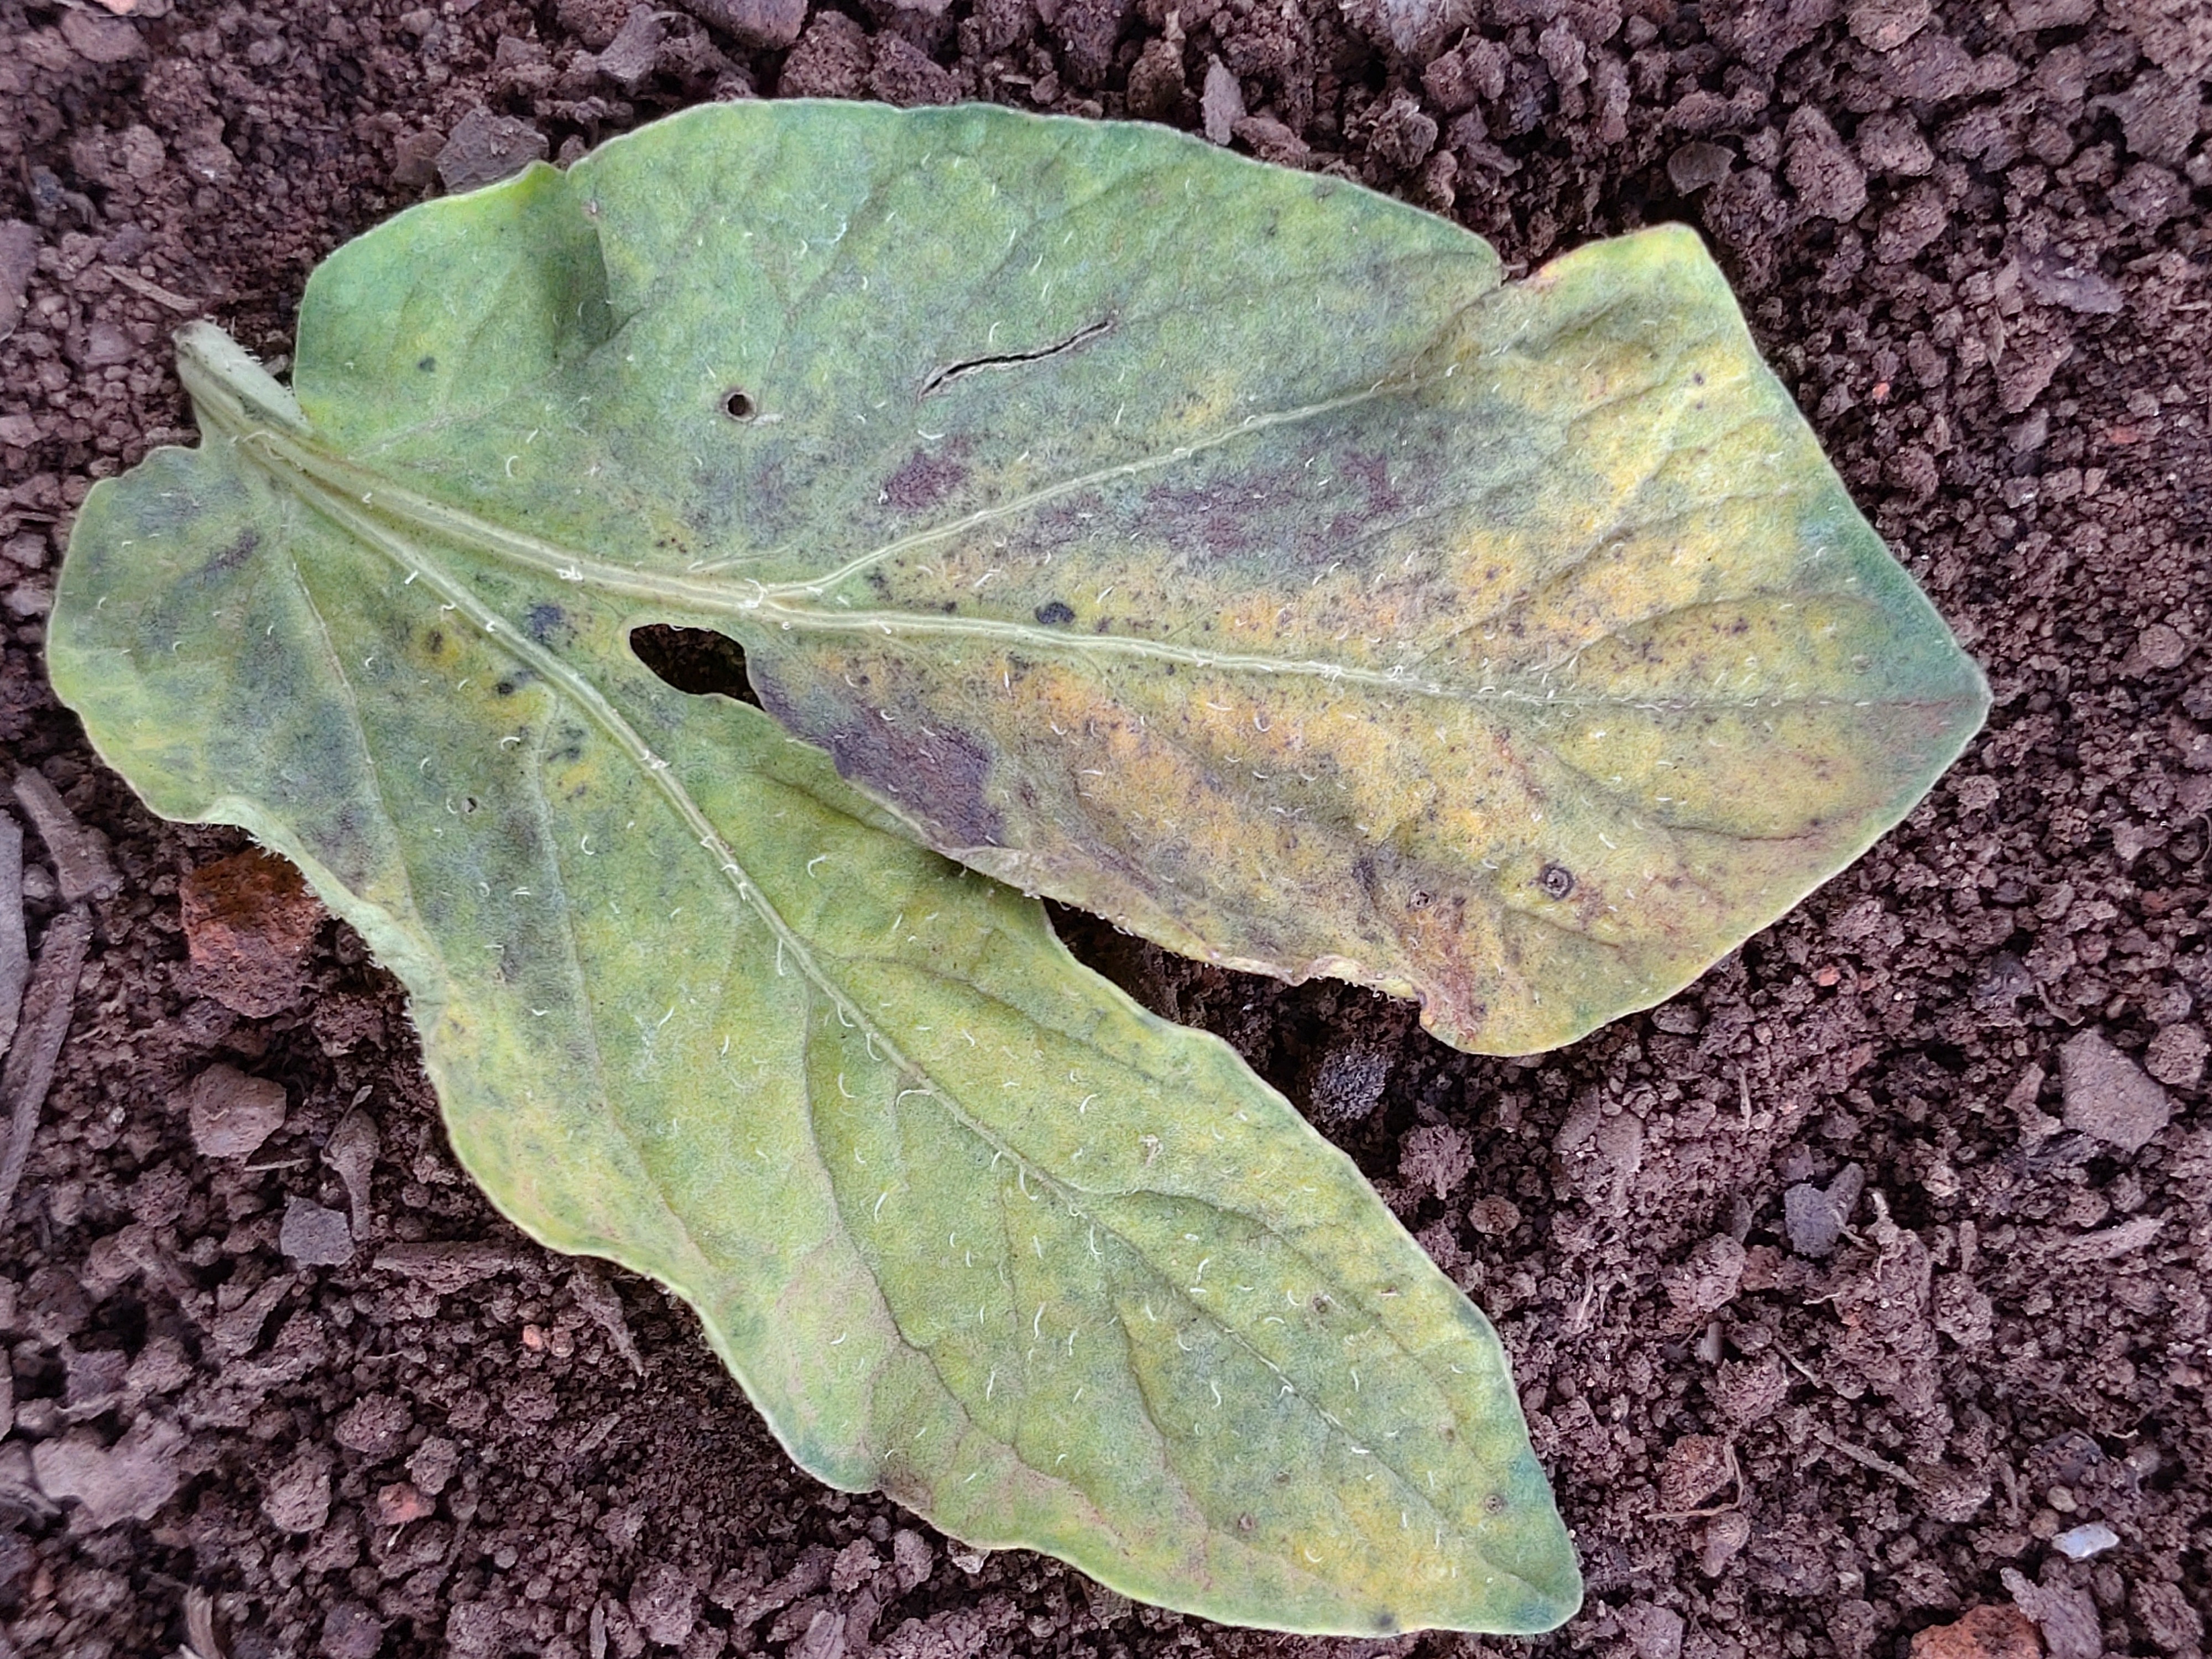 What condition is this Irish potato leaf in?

late blight
